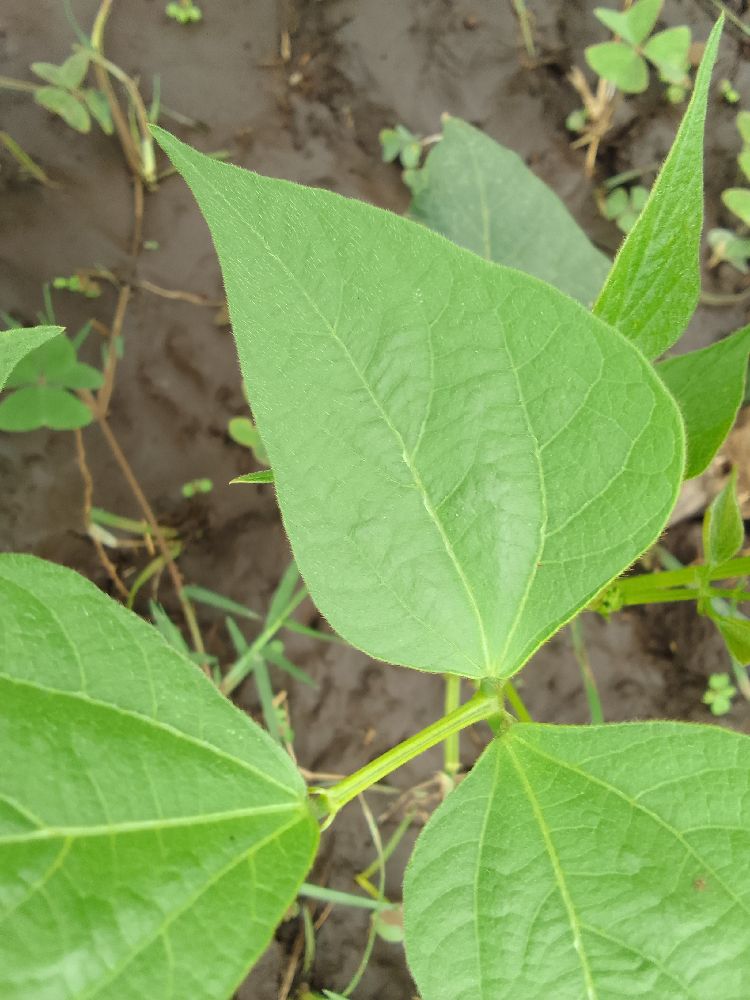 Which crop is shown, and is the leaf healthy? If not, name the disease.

common bean, healthy
